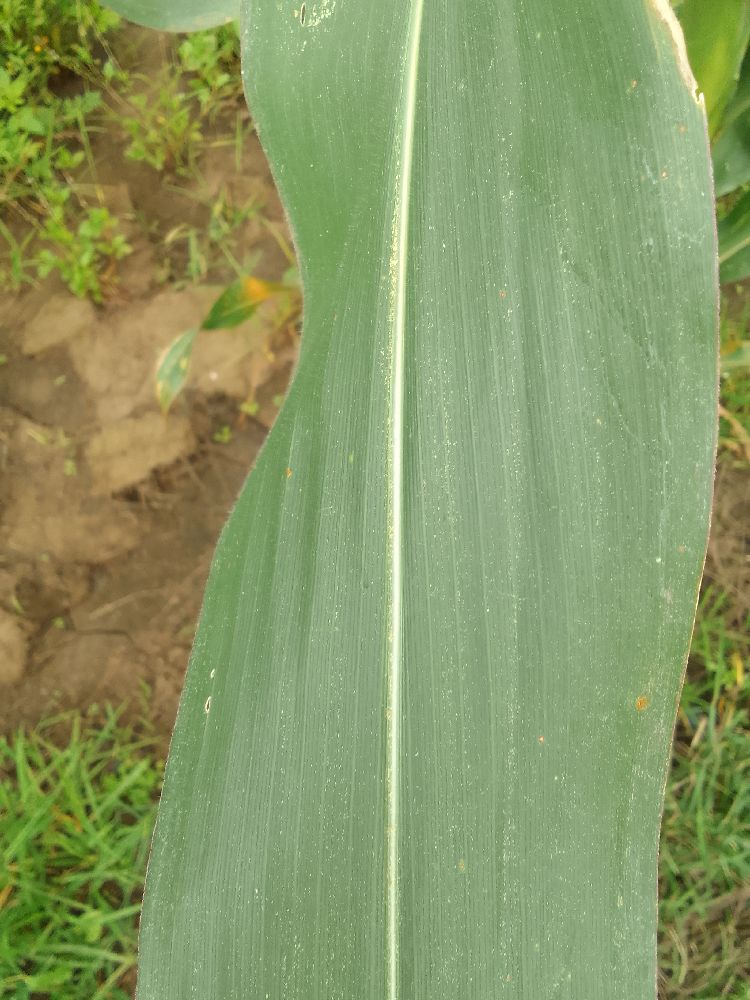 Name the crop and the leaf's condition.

maize, healthy
